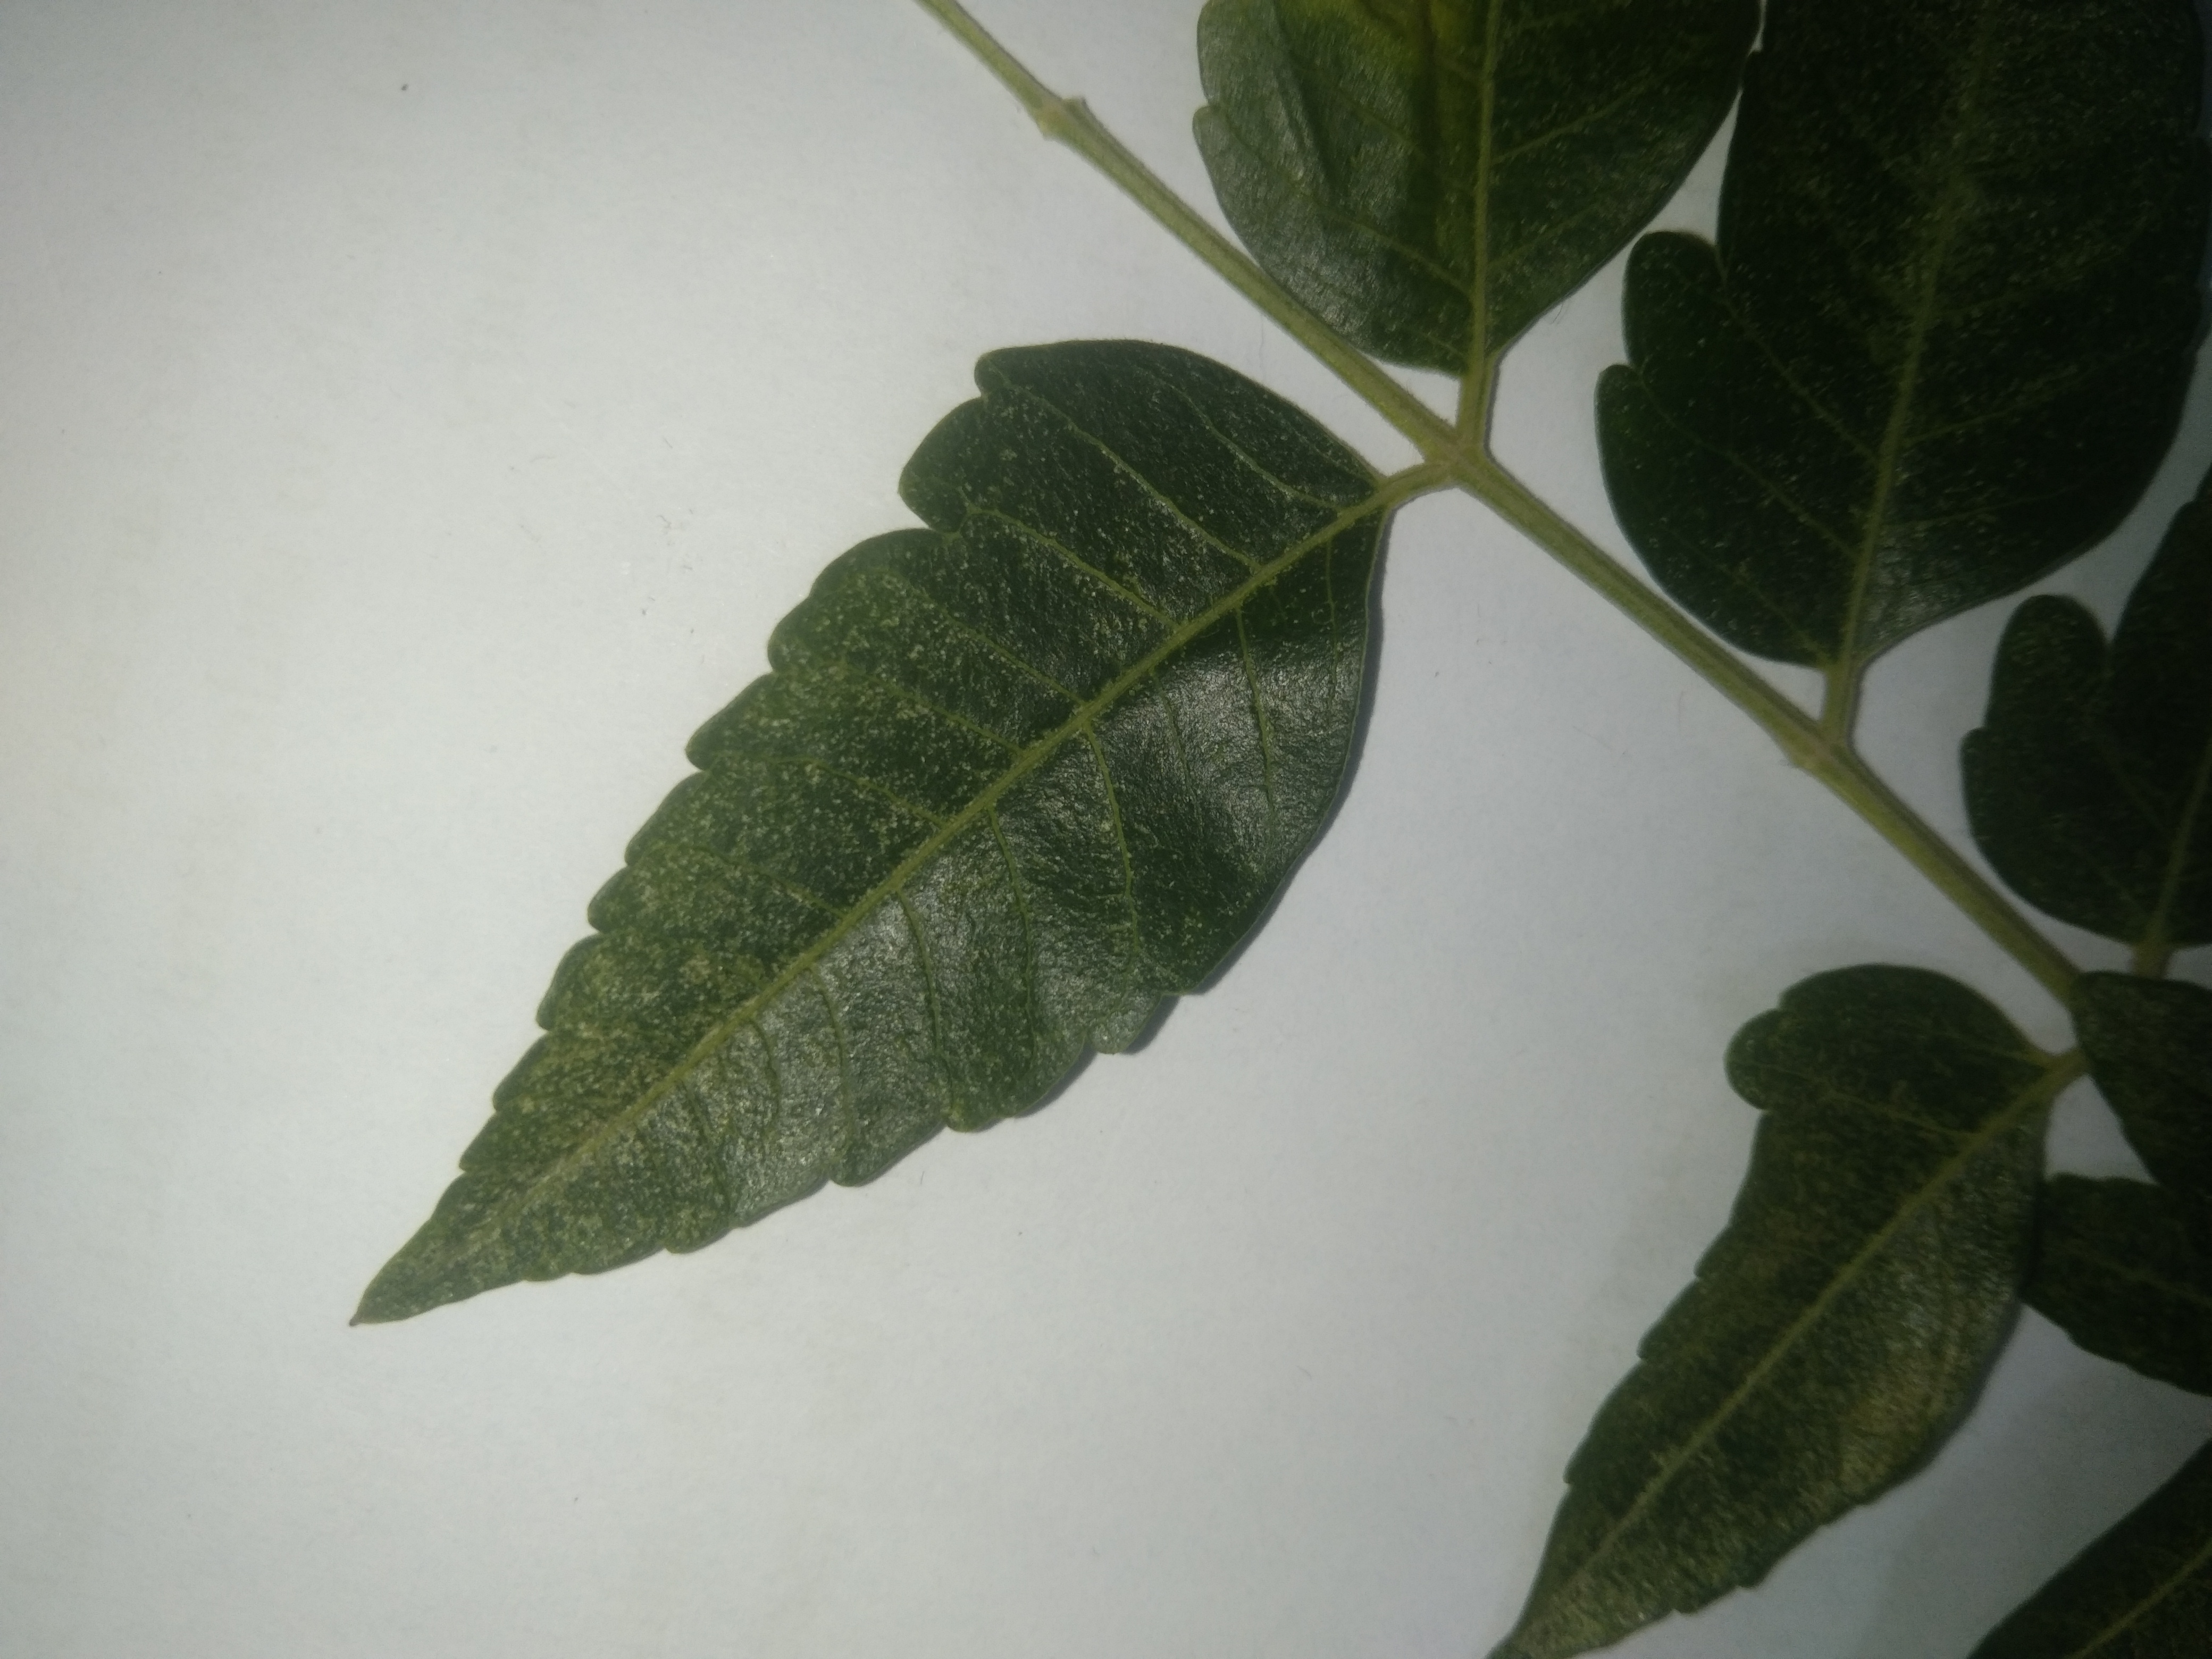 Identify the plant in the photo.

neem
